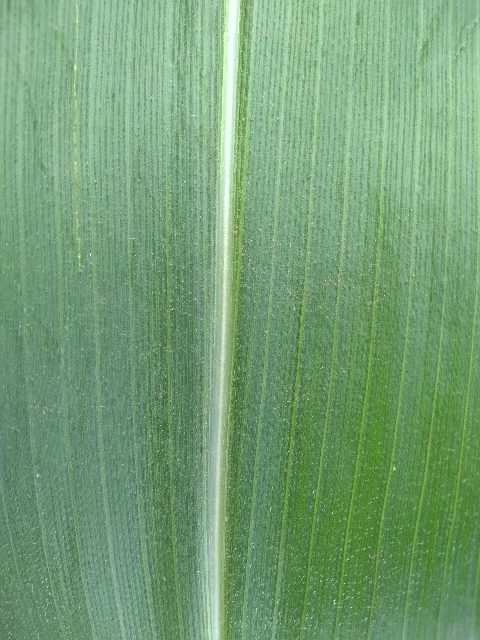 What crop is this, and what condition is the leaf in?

maize, healthy
